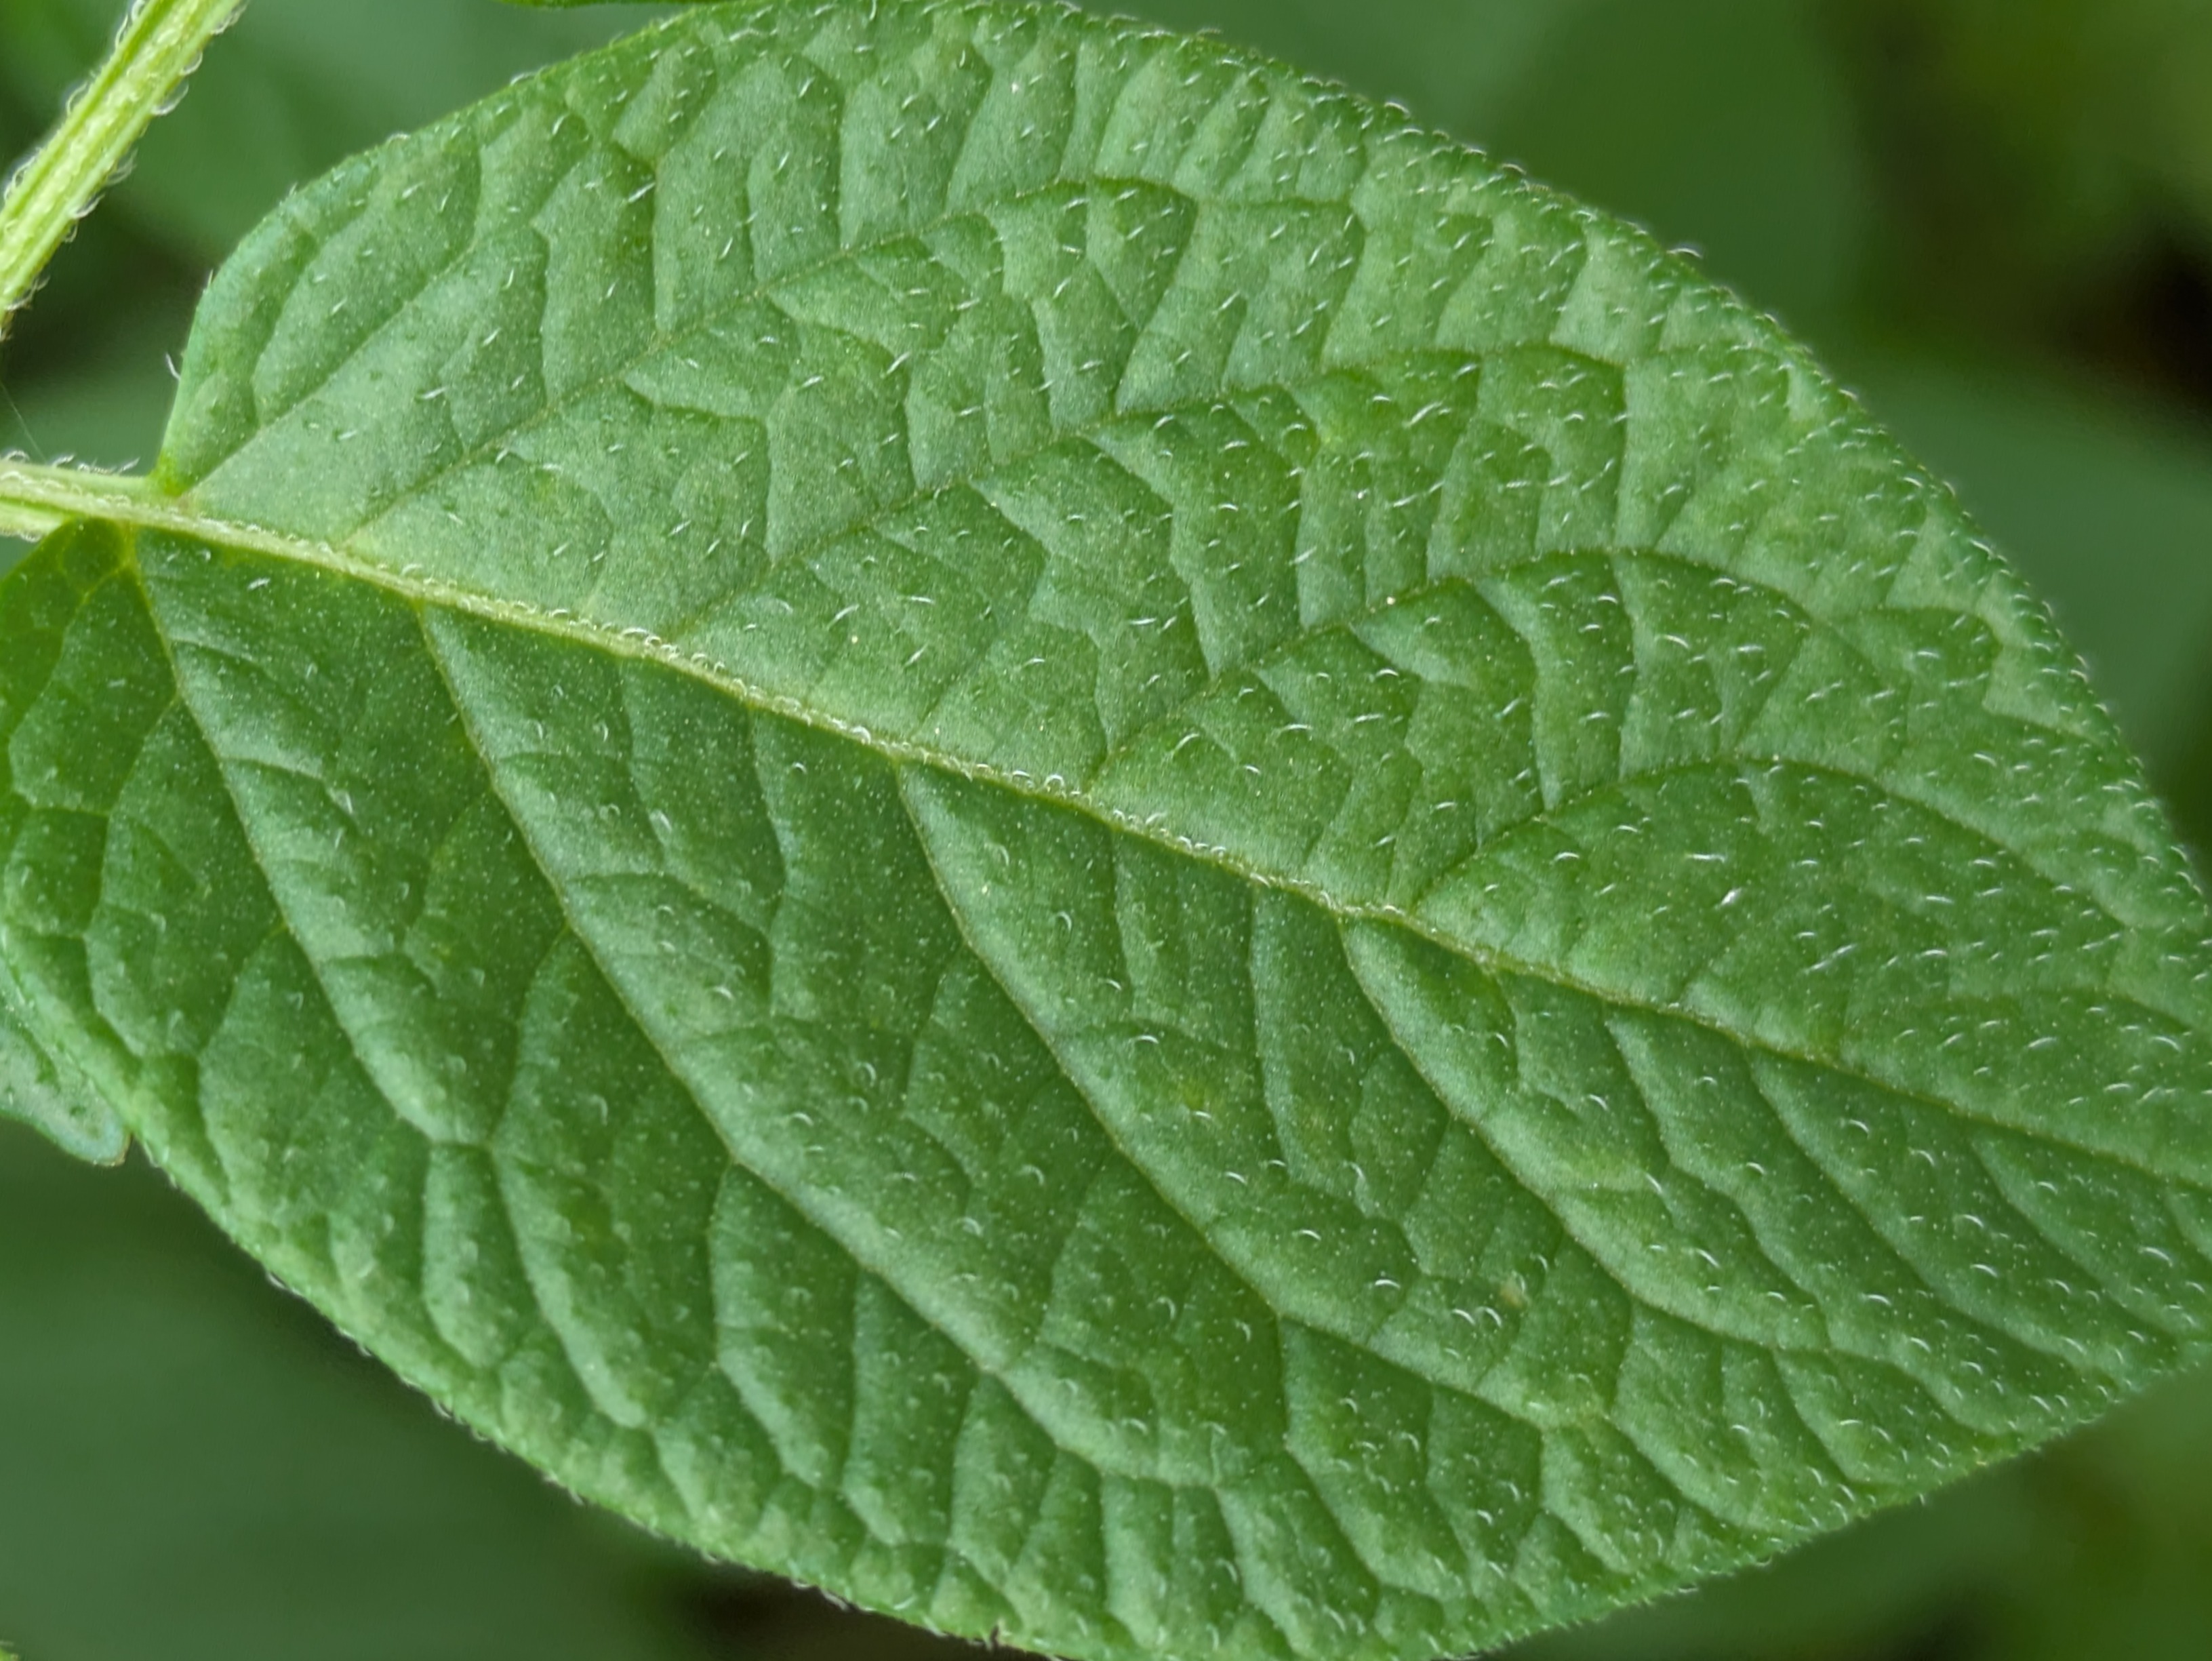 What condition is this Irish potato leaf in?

healthy
